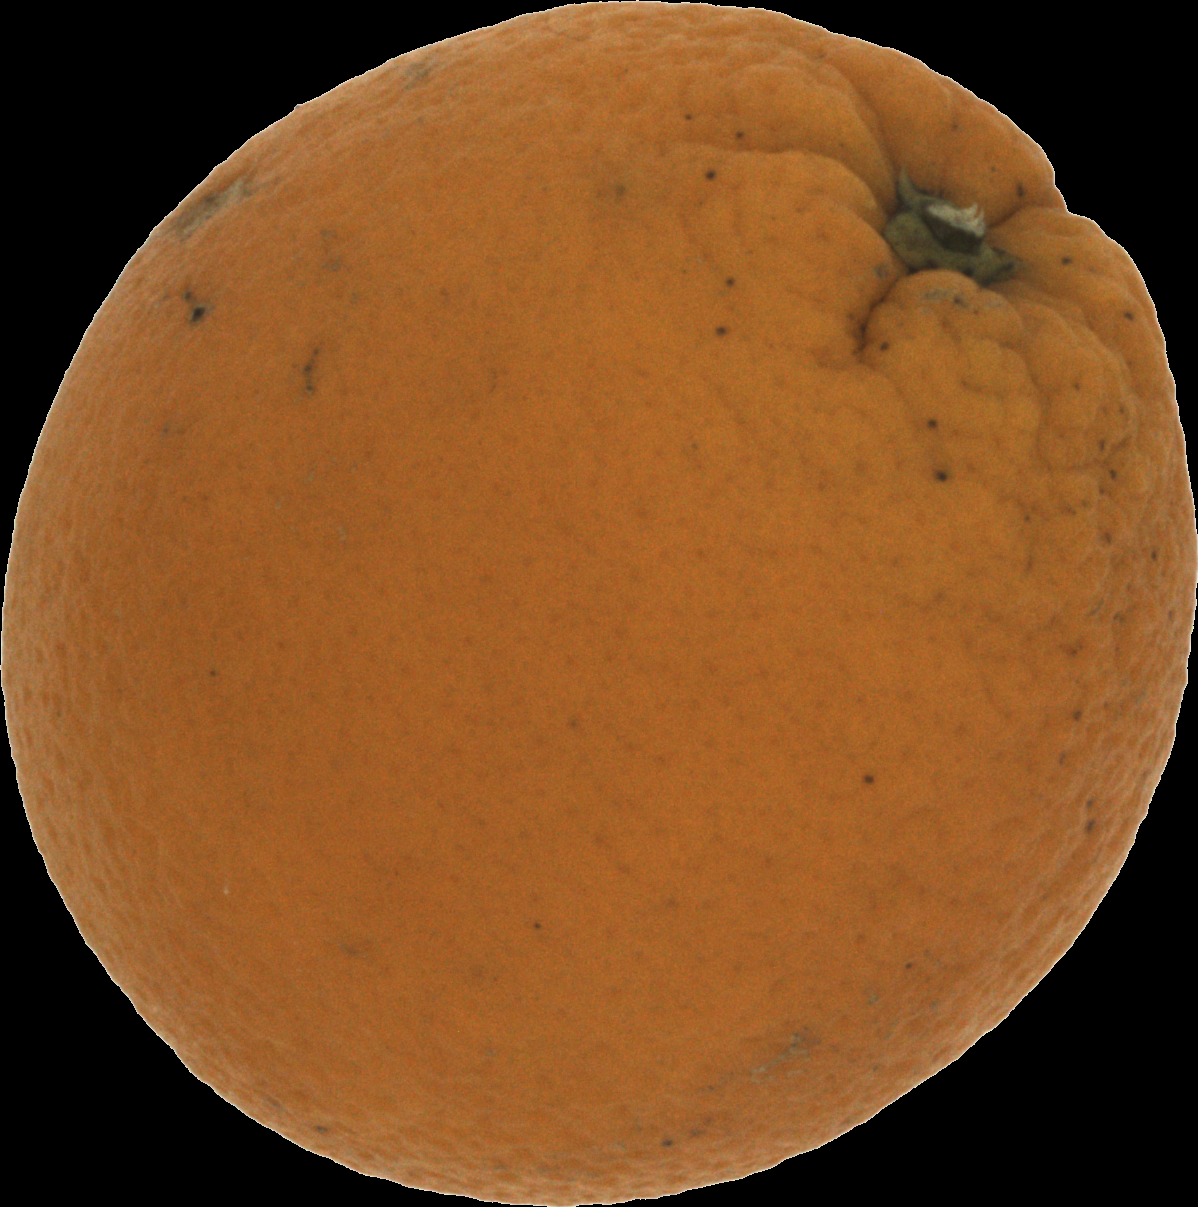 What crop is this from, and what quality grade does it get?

orange, bad
